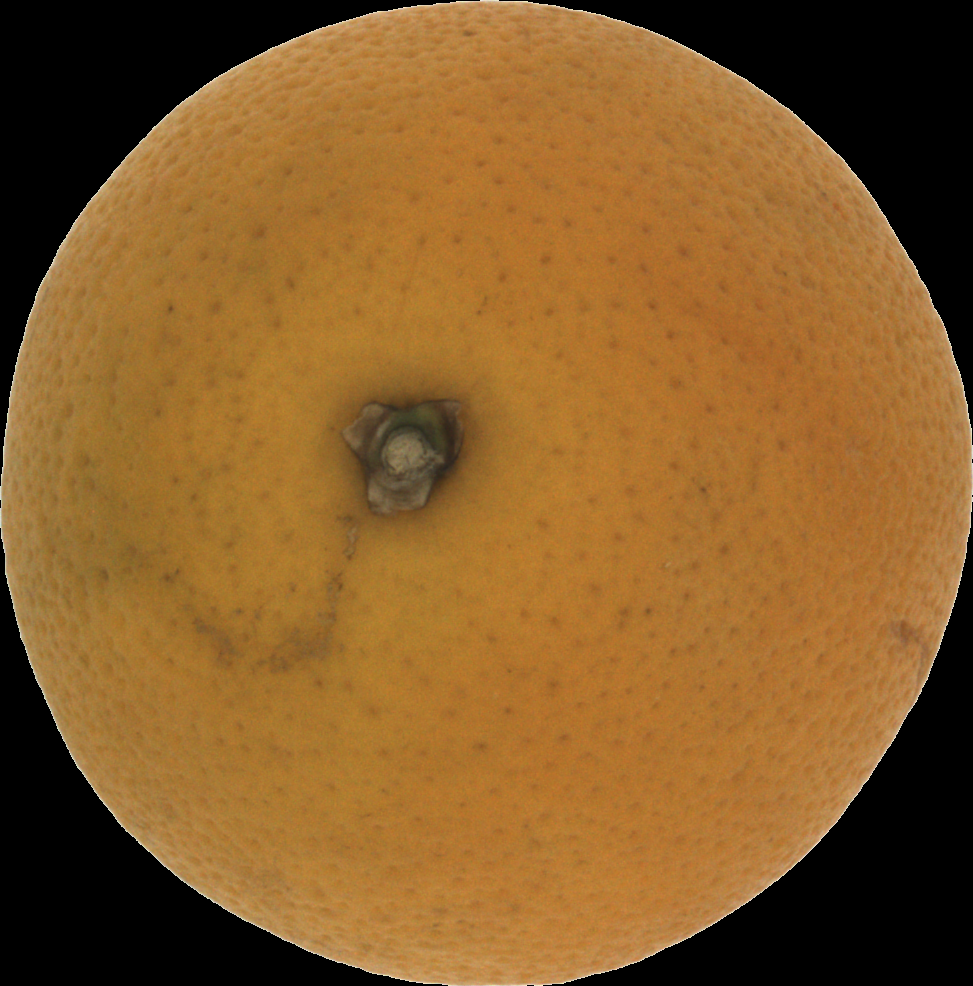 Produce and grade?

orange, bad
